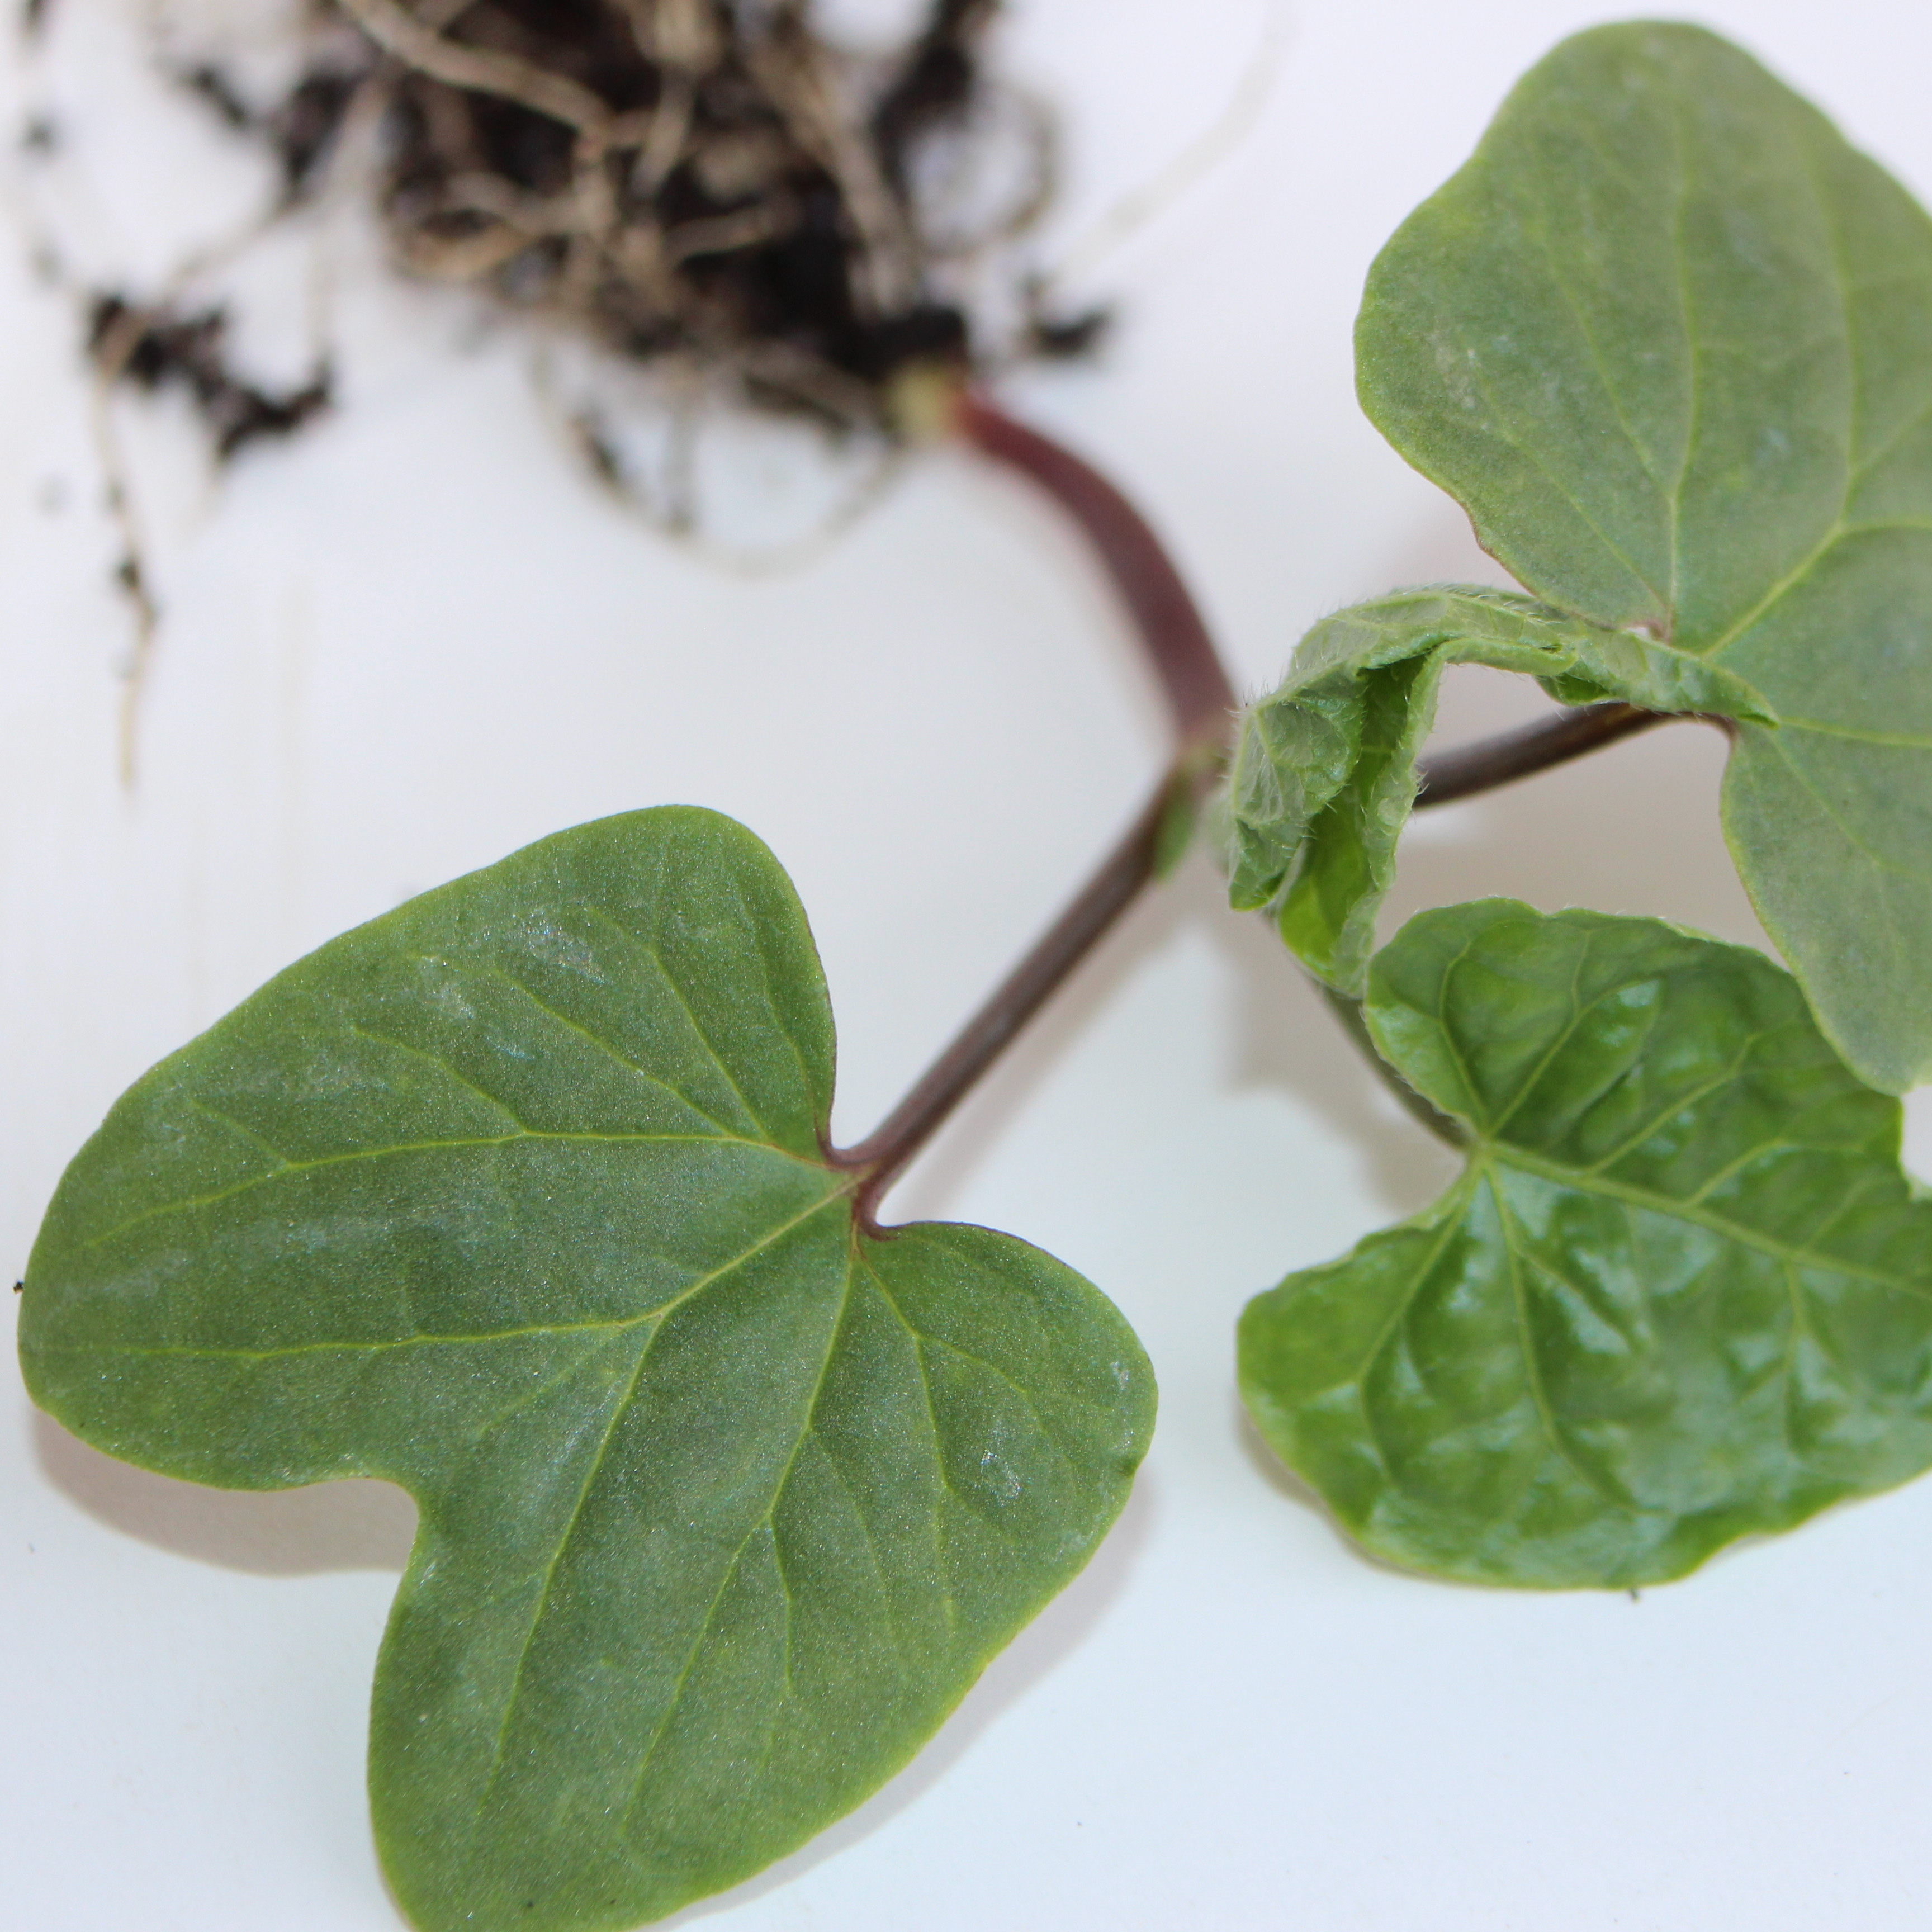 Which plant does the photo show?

Convolvulus arvensis
